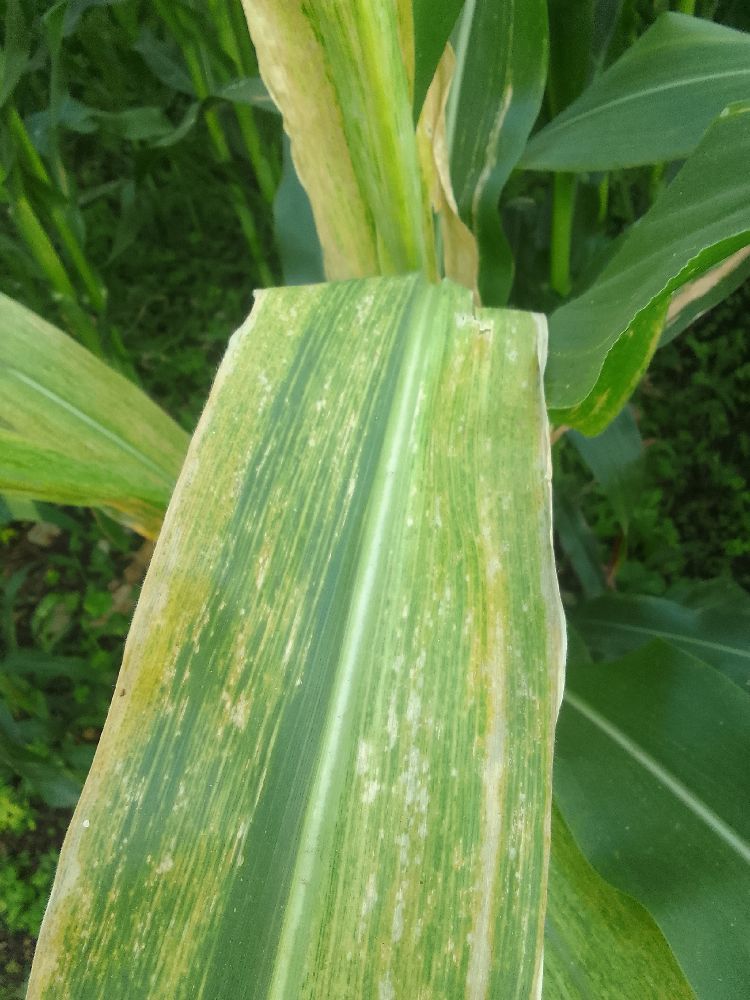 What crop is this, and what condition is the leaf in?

maize, maize lethal necrosis
